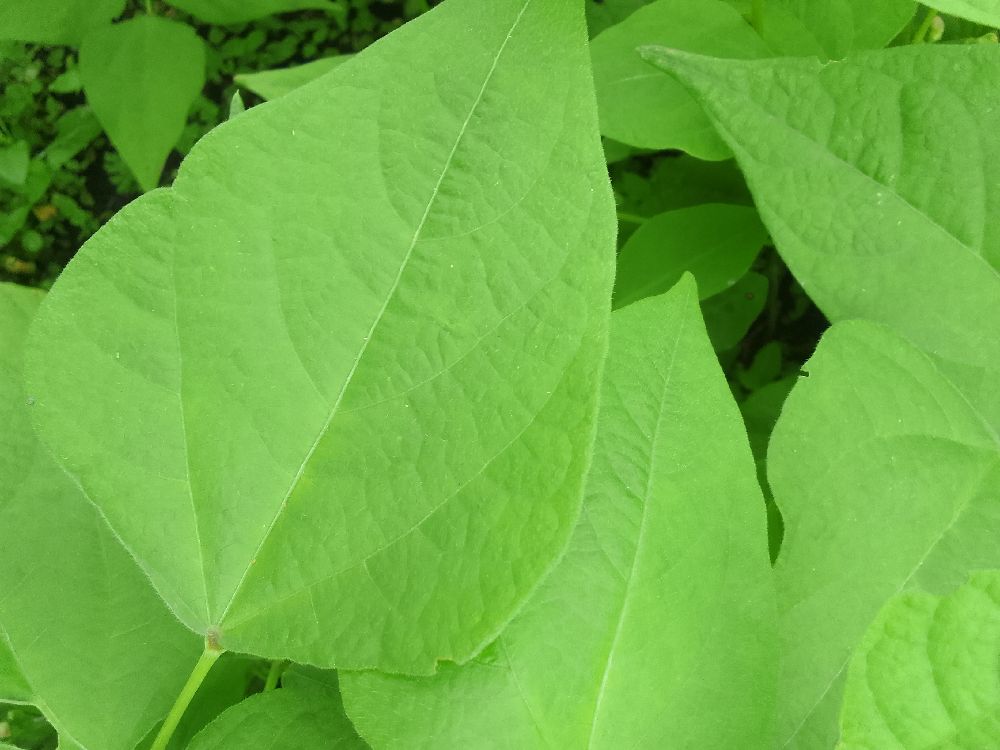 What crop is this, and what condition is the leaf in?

common bean, healthy
